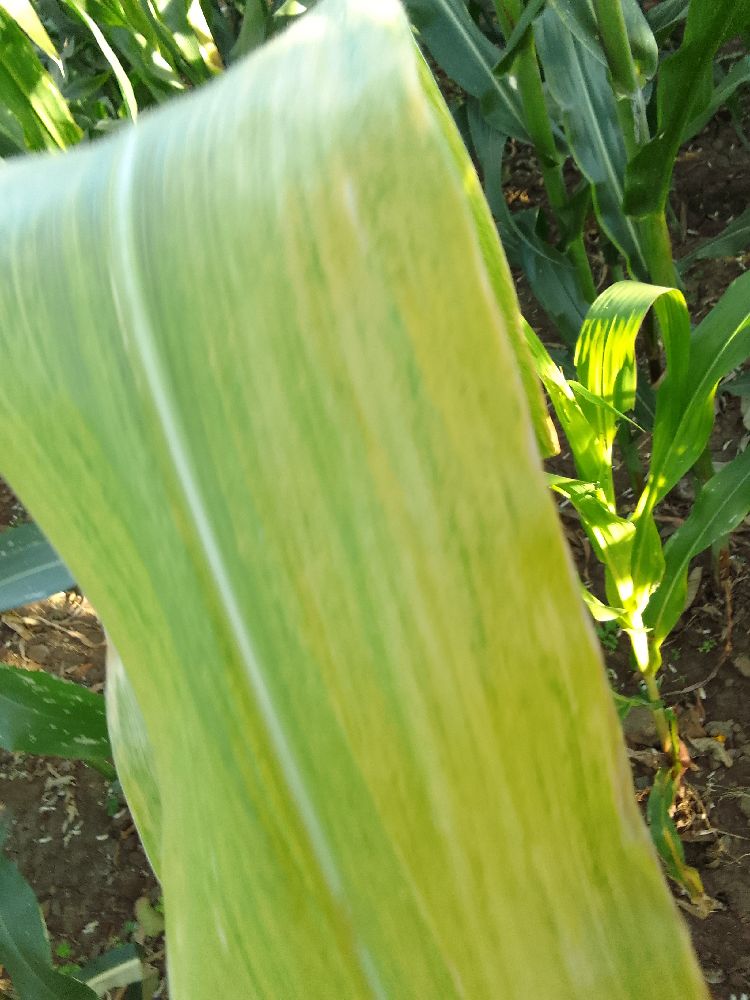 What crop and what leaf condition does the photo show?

maize, maize lethal necrosis
